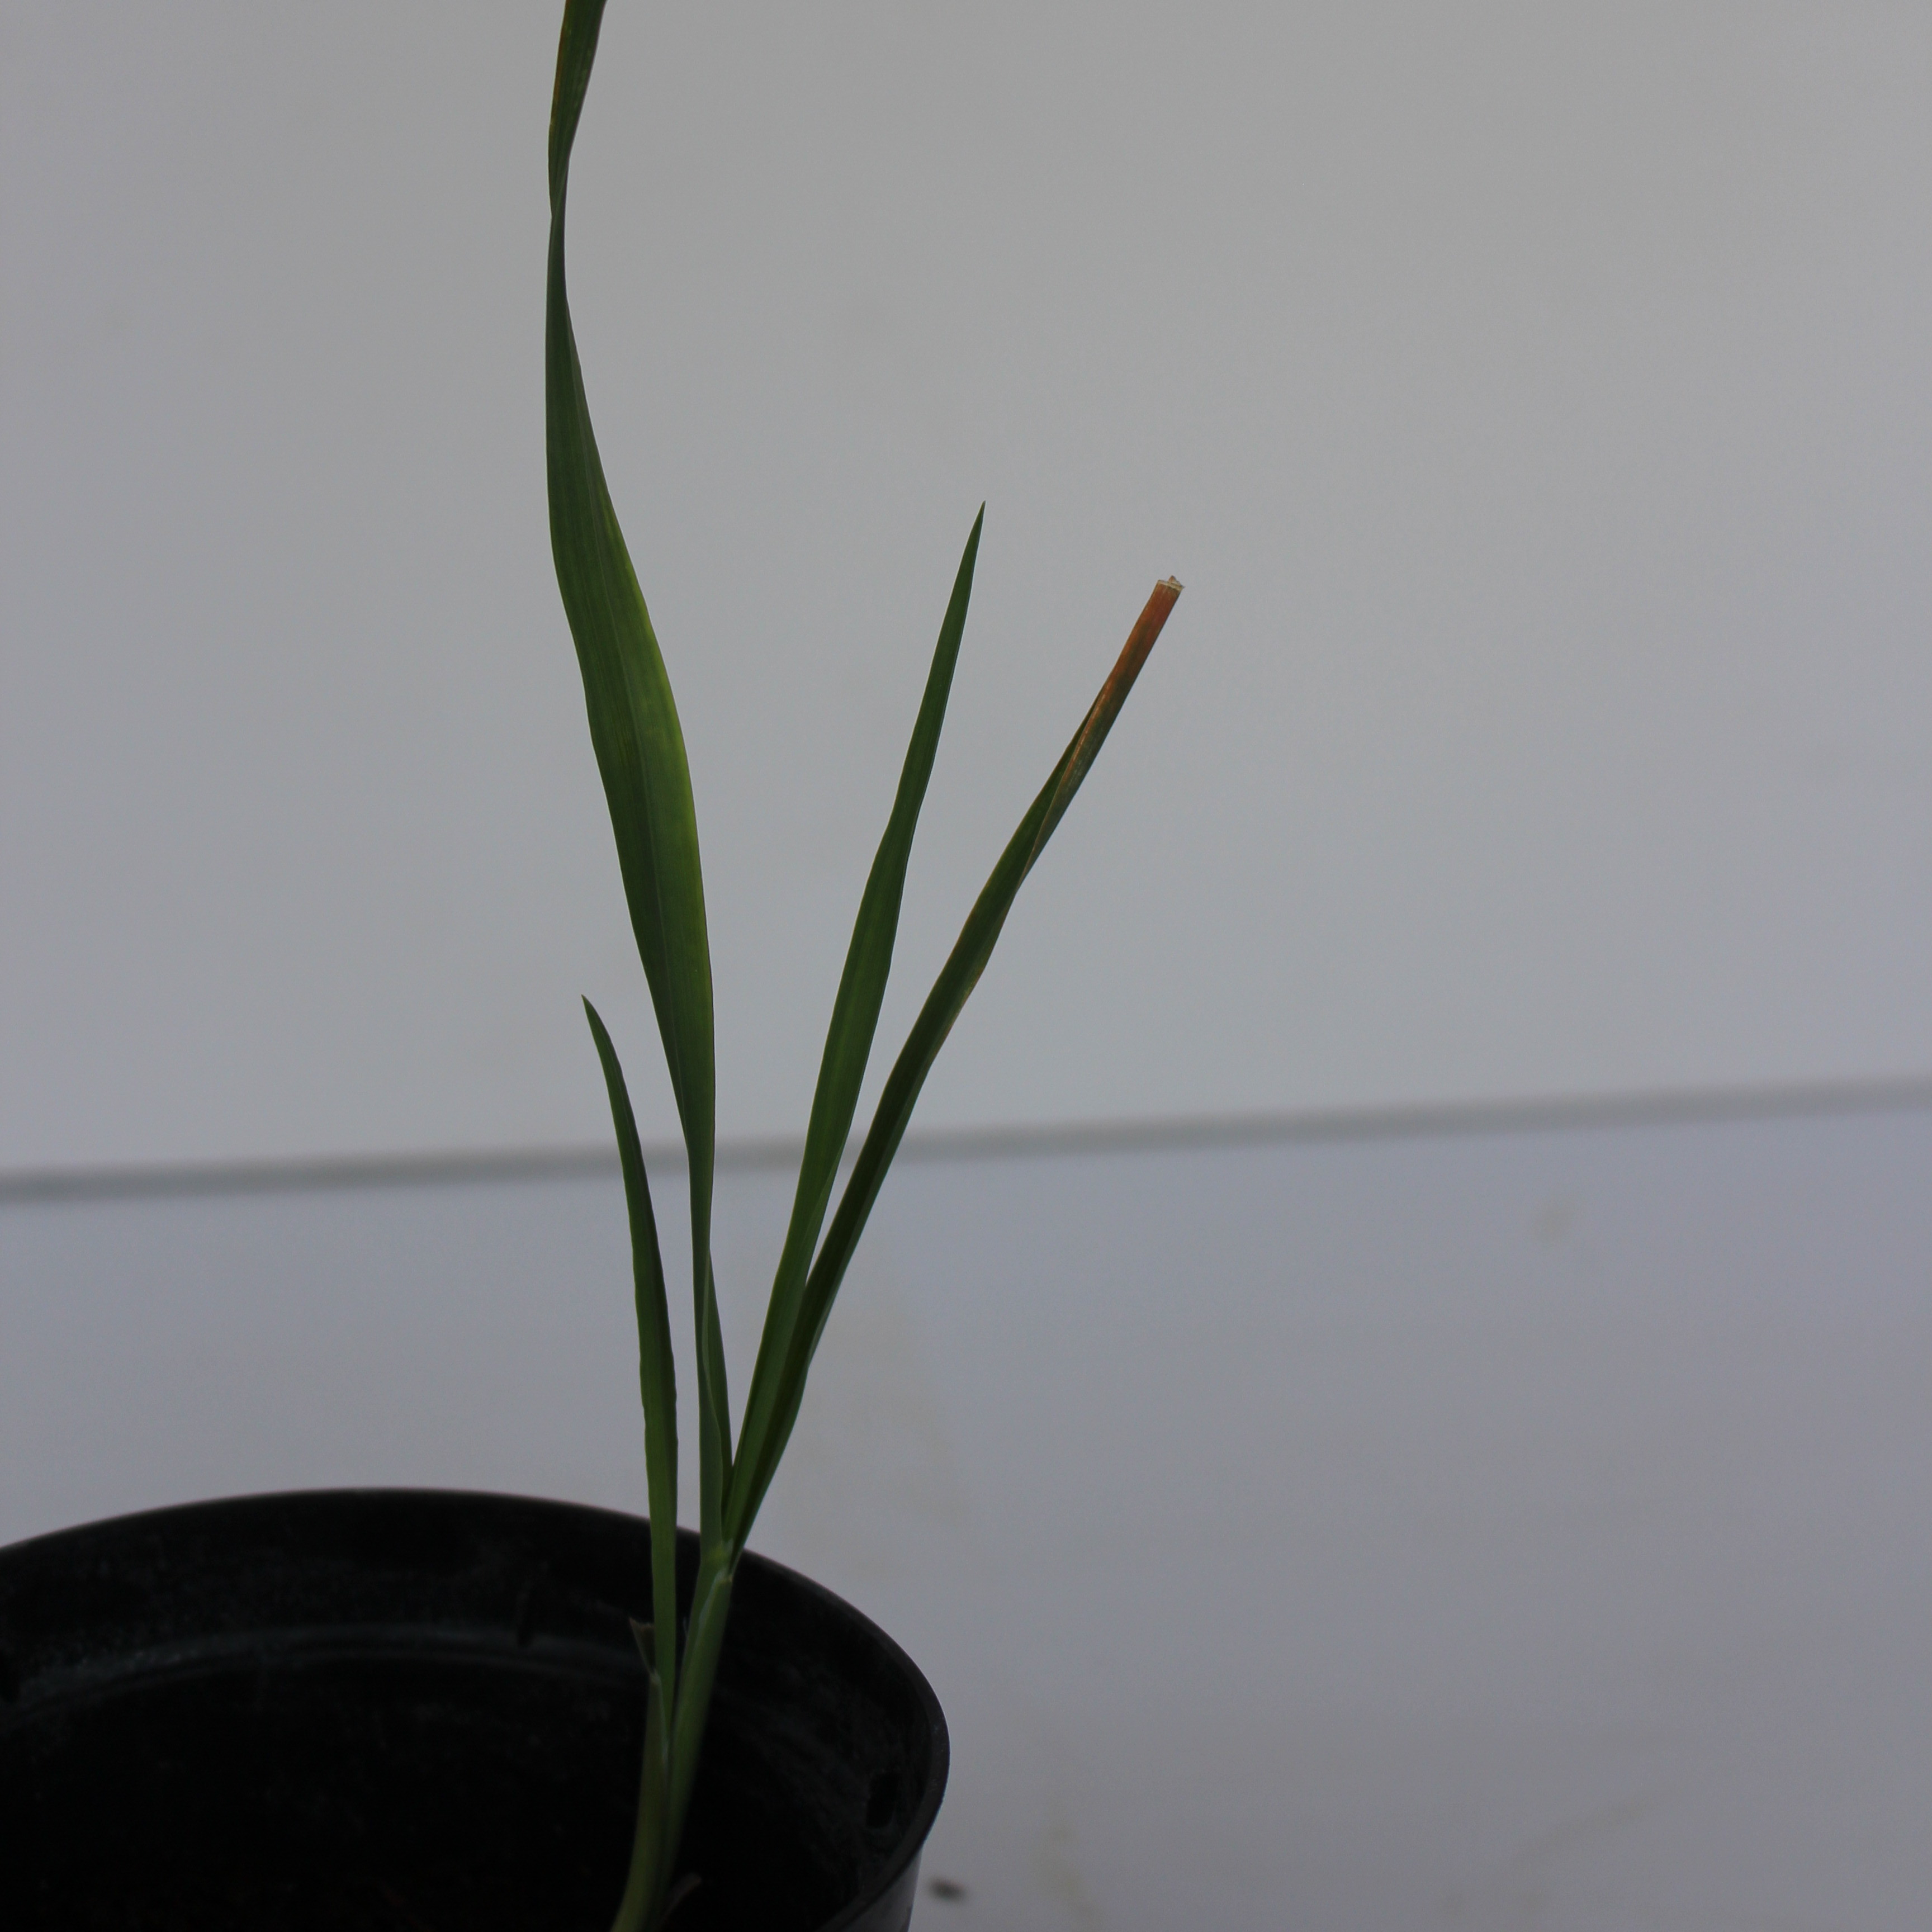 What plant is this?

Avena sterilis
